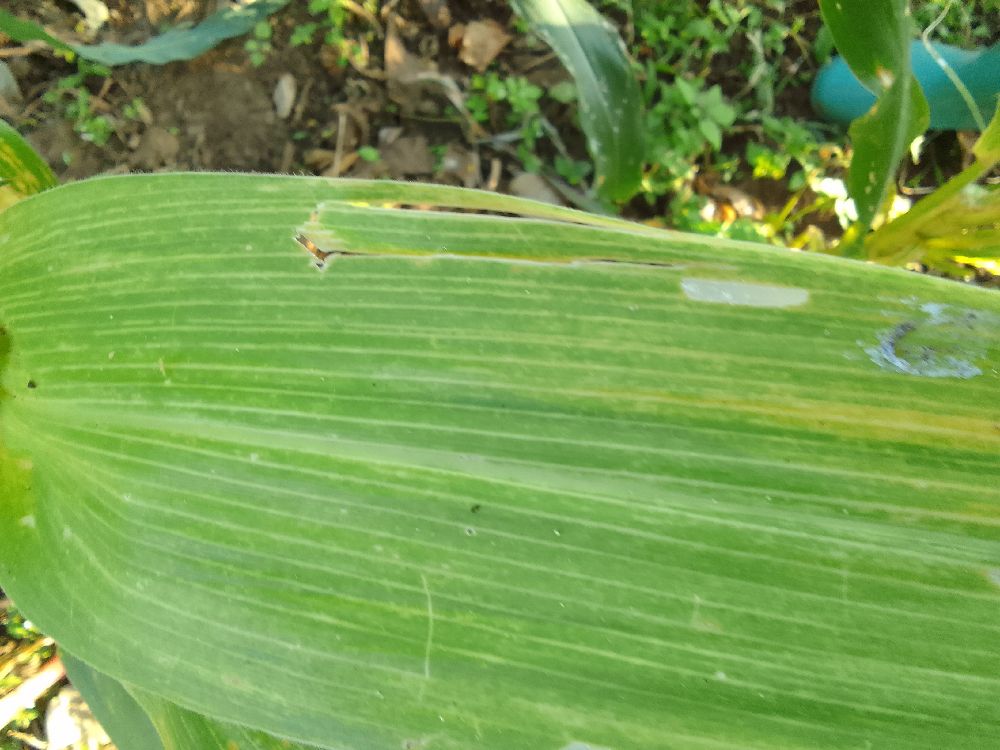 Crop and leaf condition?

maize, maize lethal necrosis
